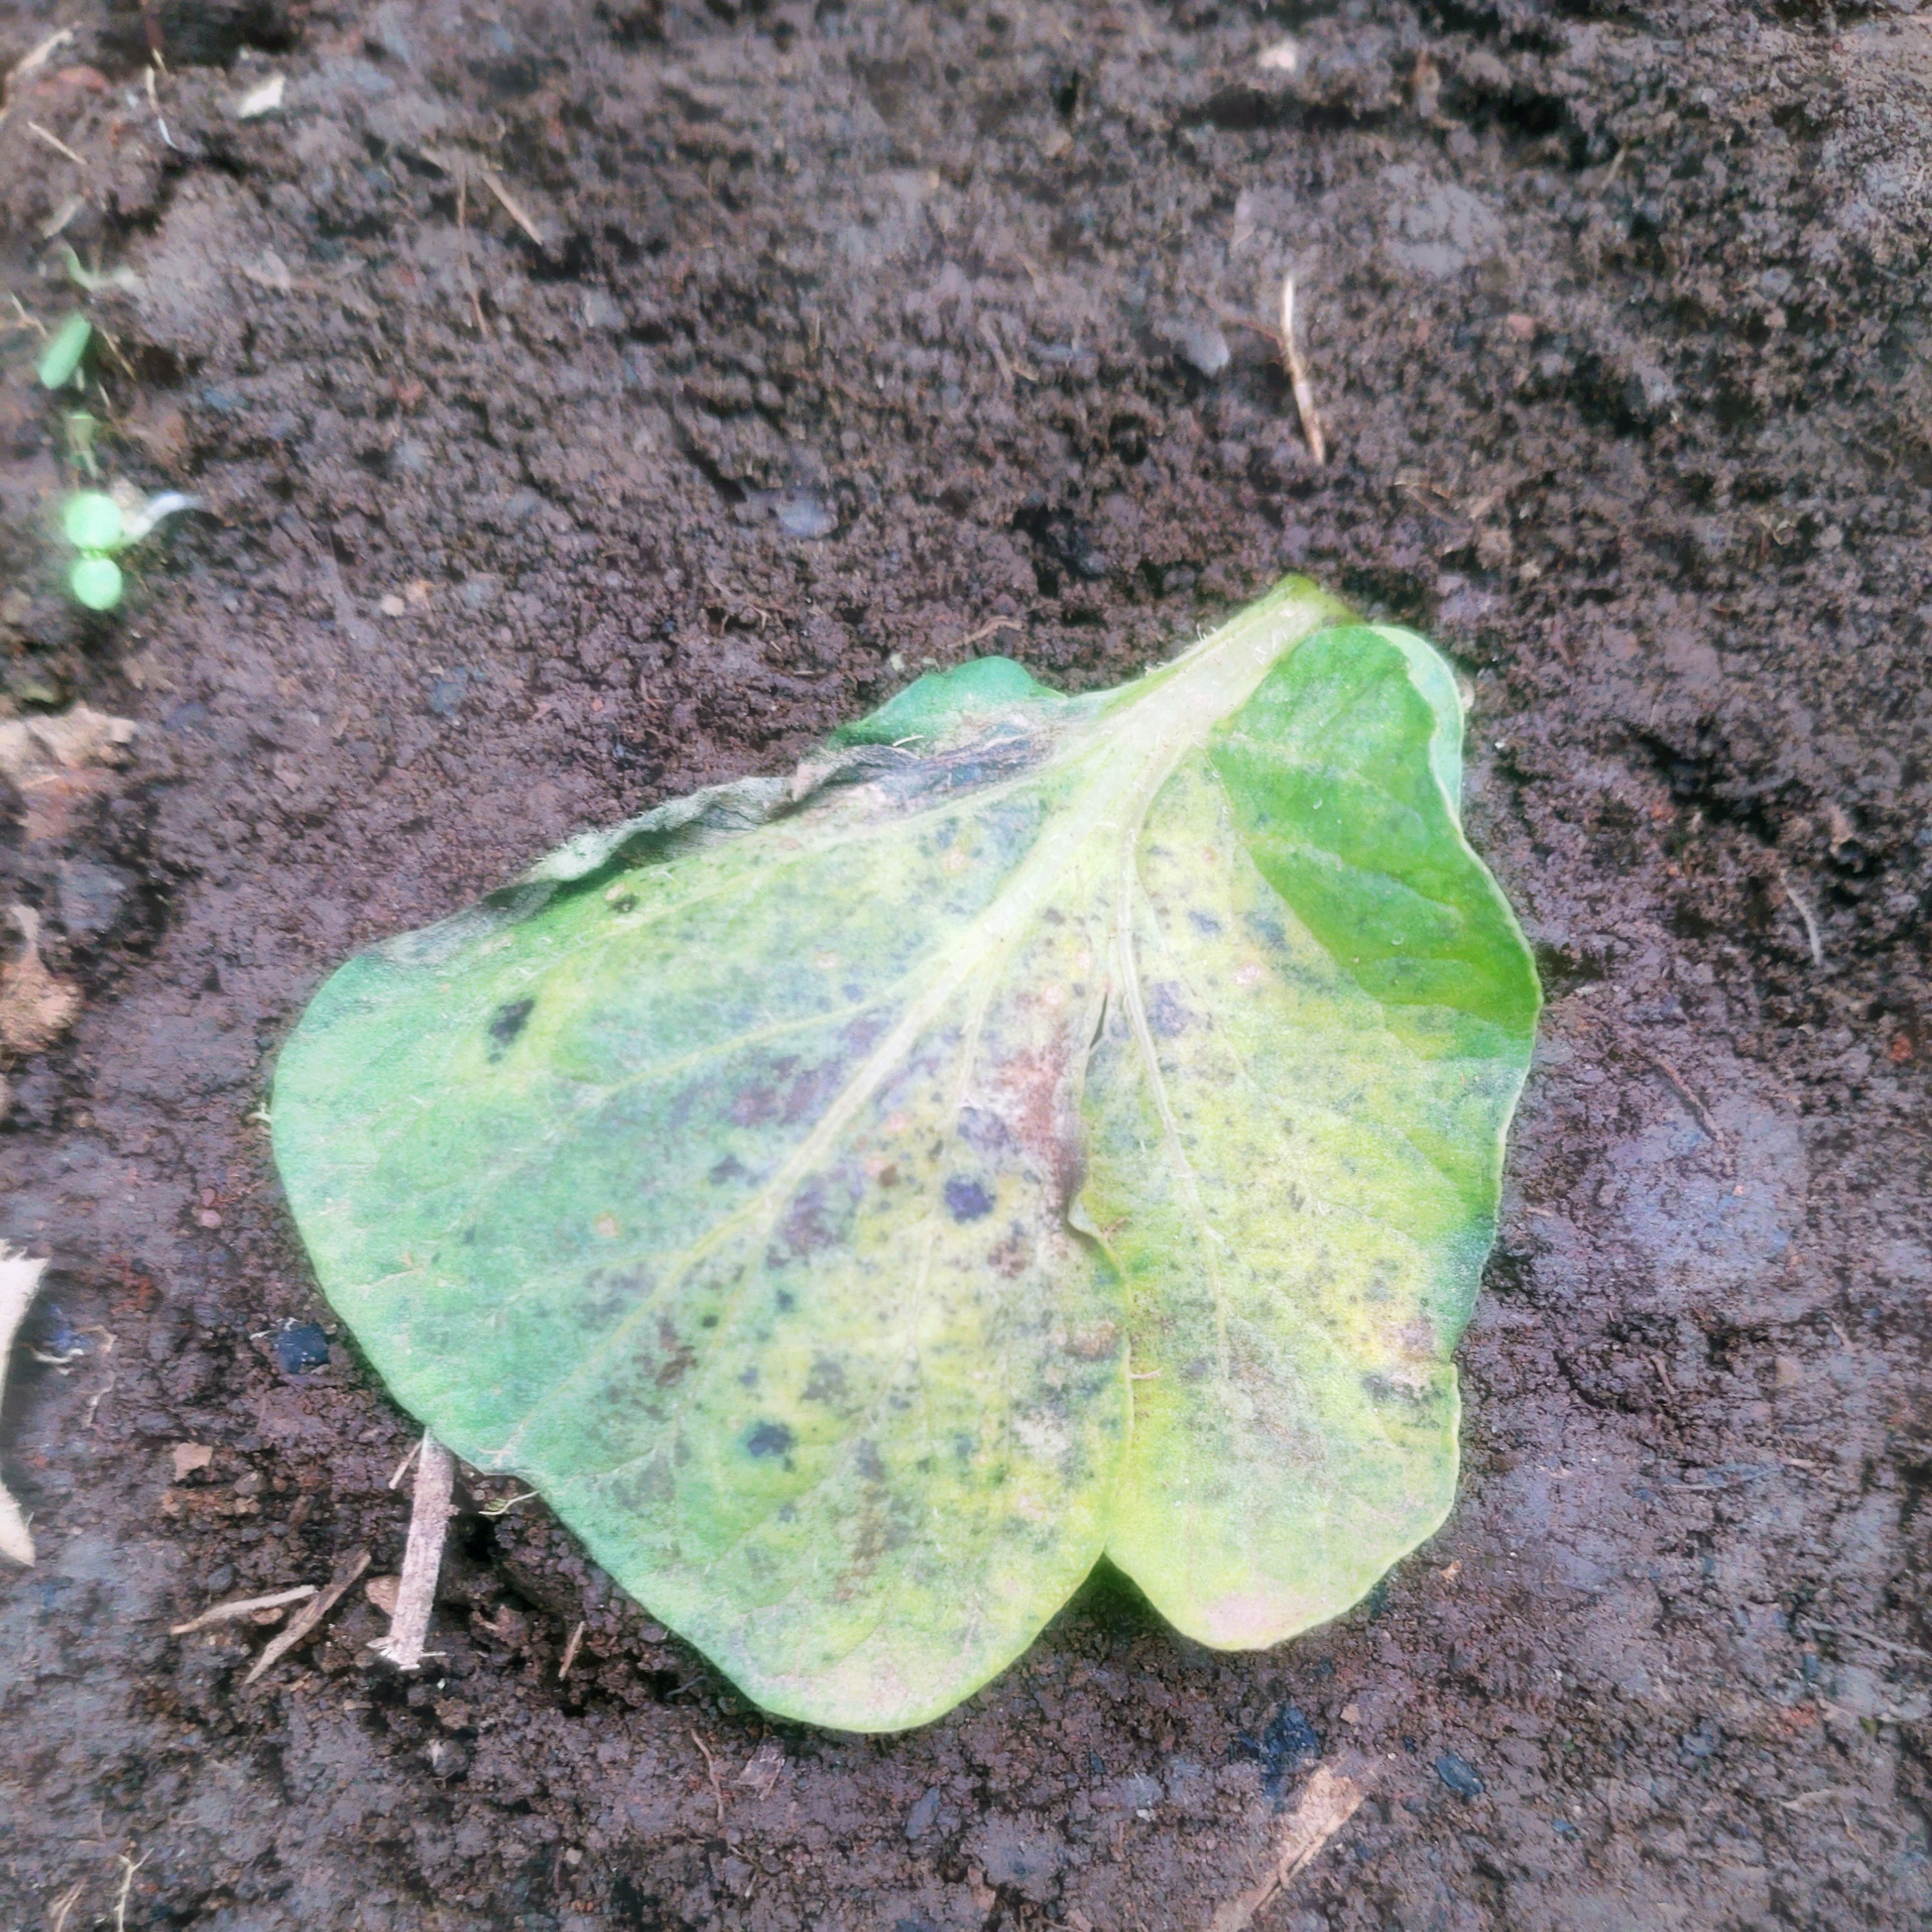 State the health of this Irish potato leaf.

late blight
